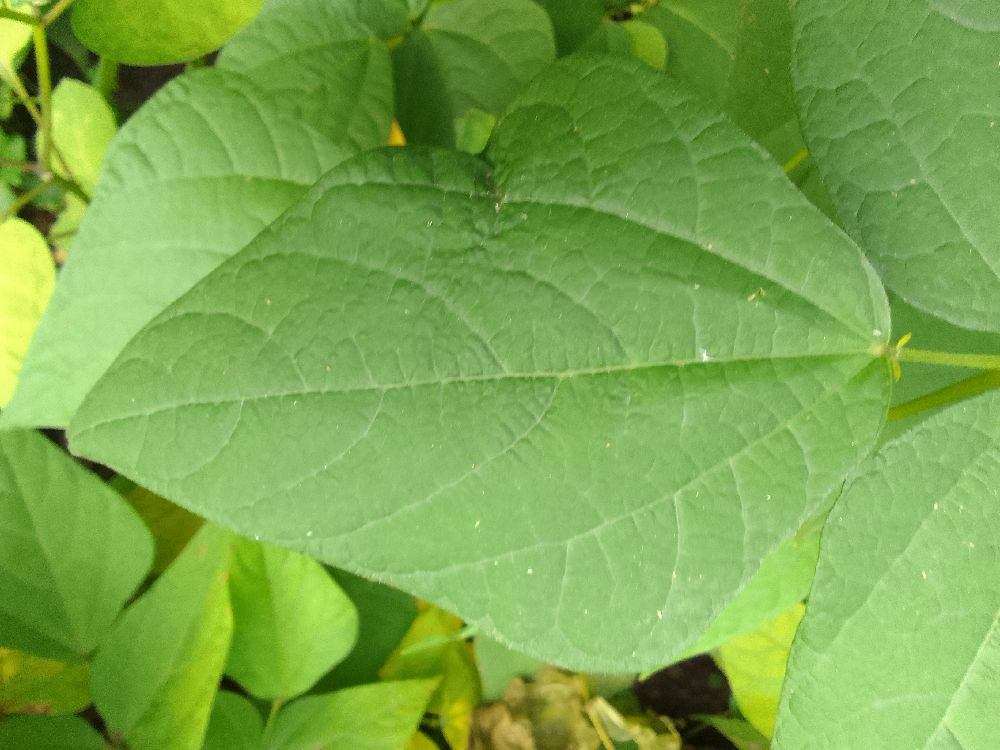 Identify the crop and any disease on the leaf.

common bean, healthy
